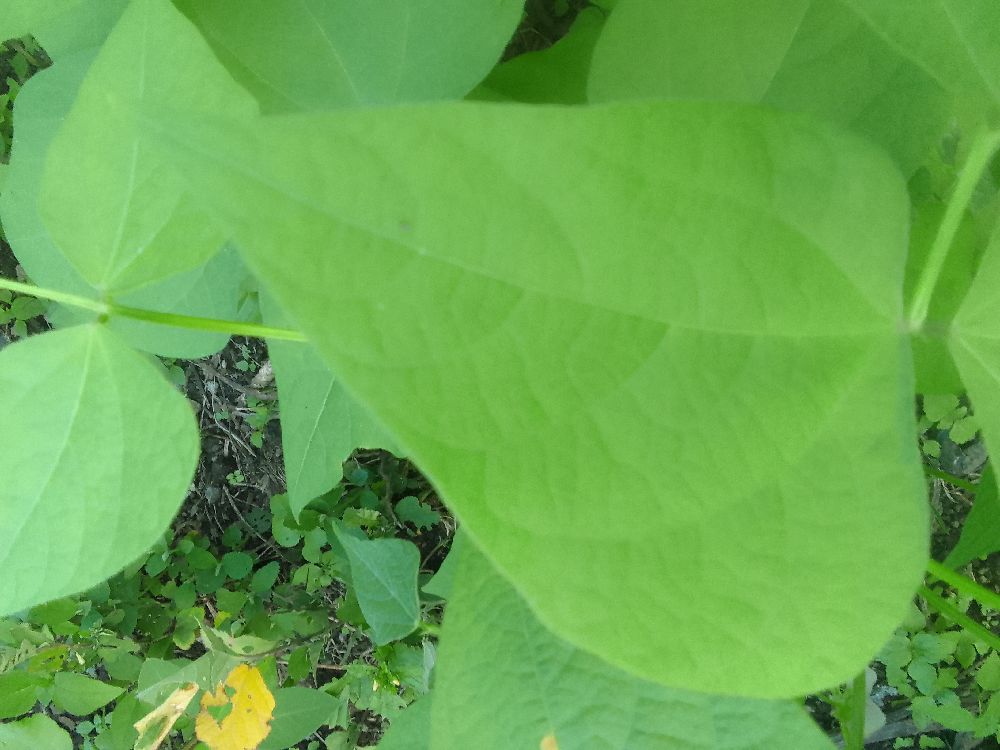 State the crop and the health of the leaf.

common bean, healthy
